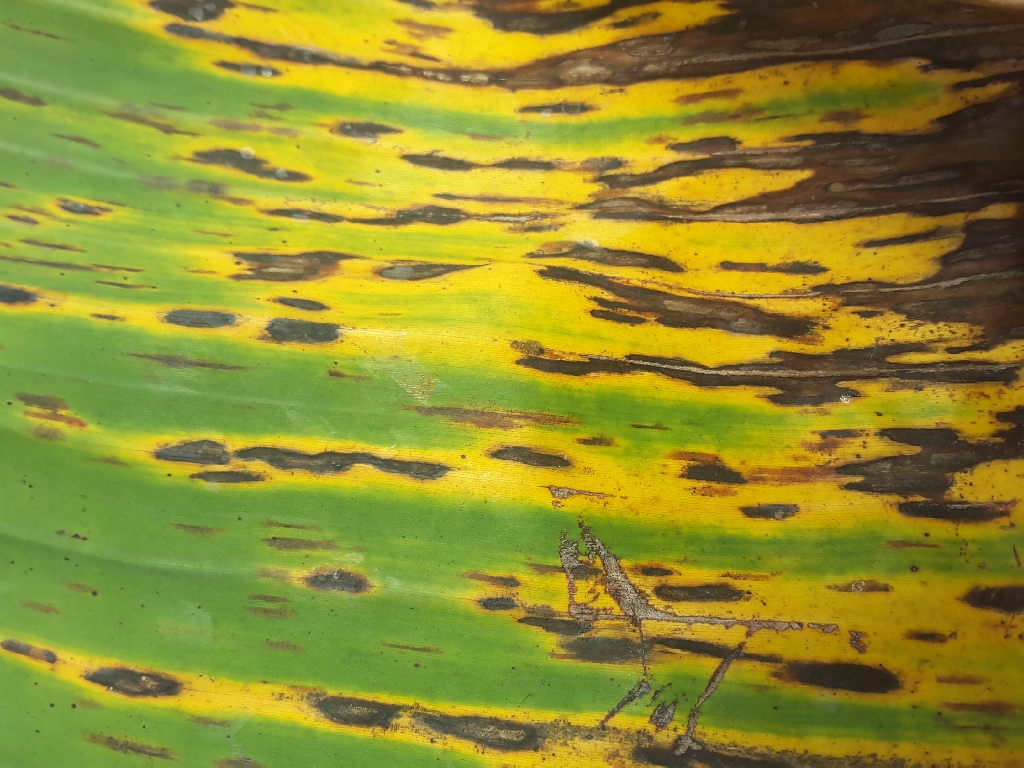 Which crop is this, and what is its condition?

banana, black sigatoka
